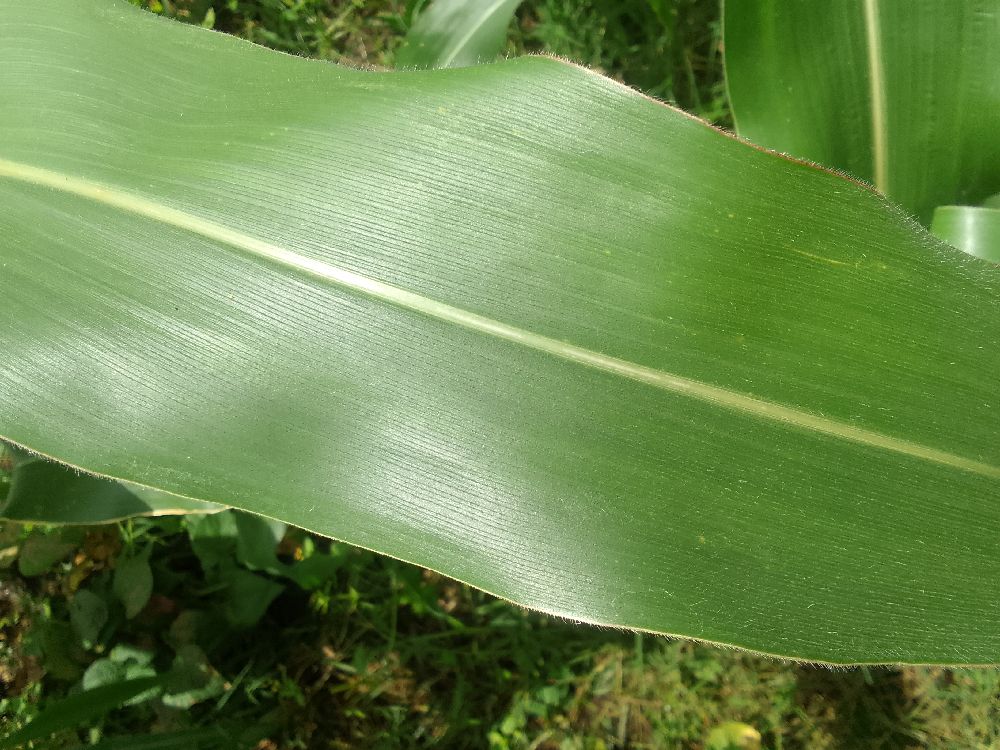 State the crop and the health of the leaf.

maize, healthy
